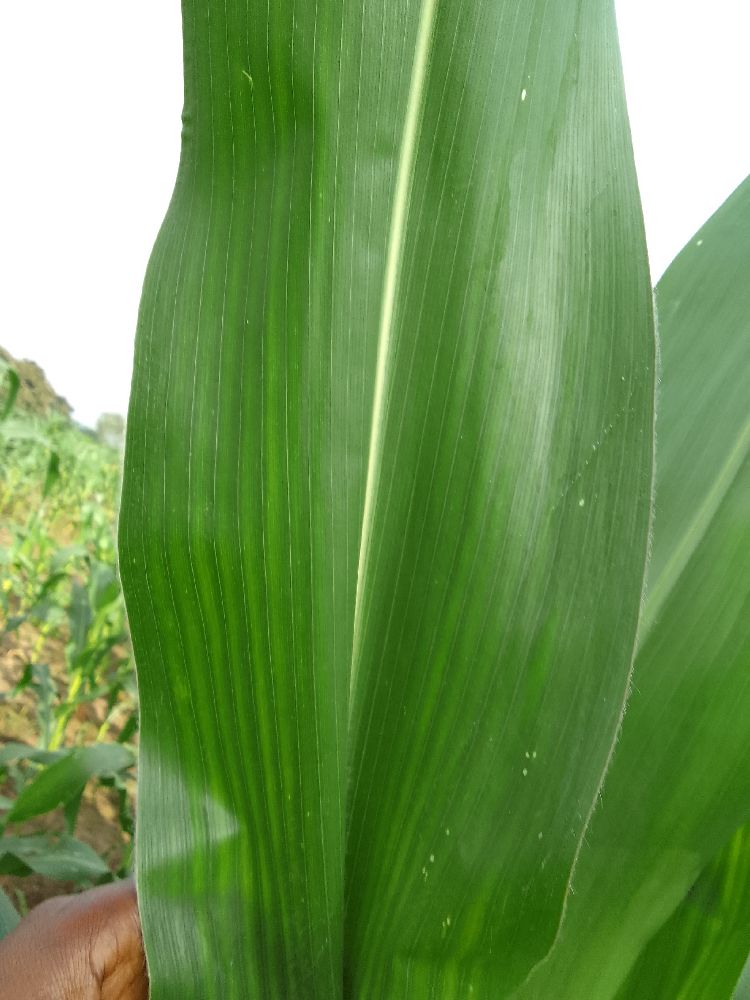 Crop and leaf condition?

maize, healthy
